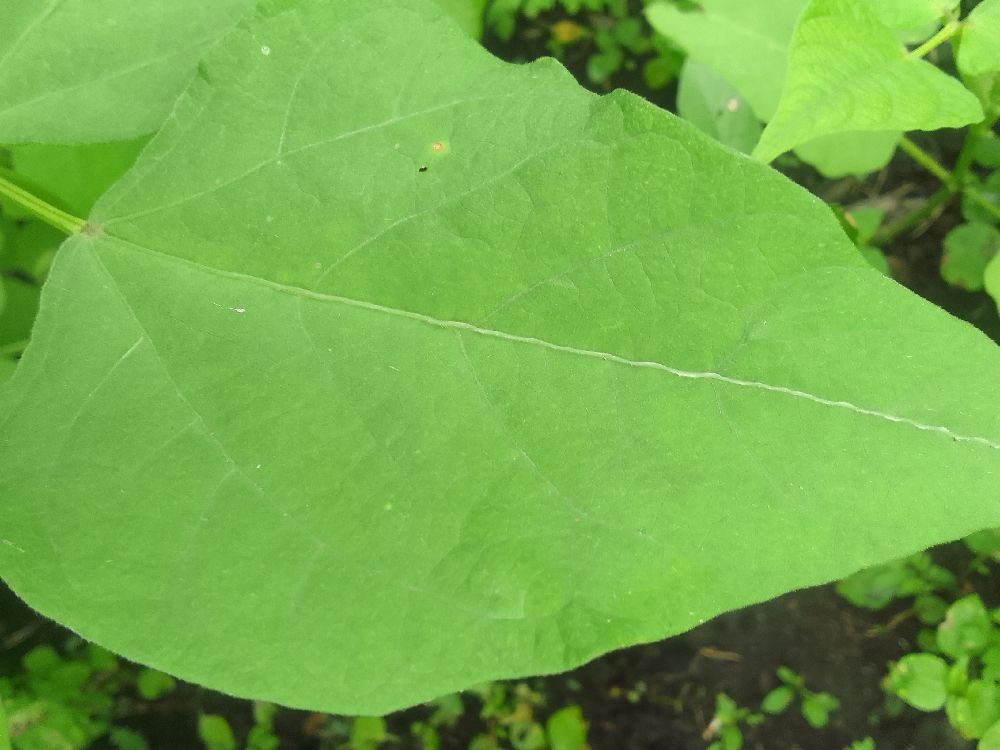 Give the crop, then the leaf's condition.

common bean, healthy
